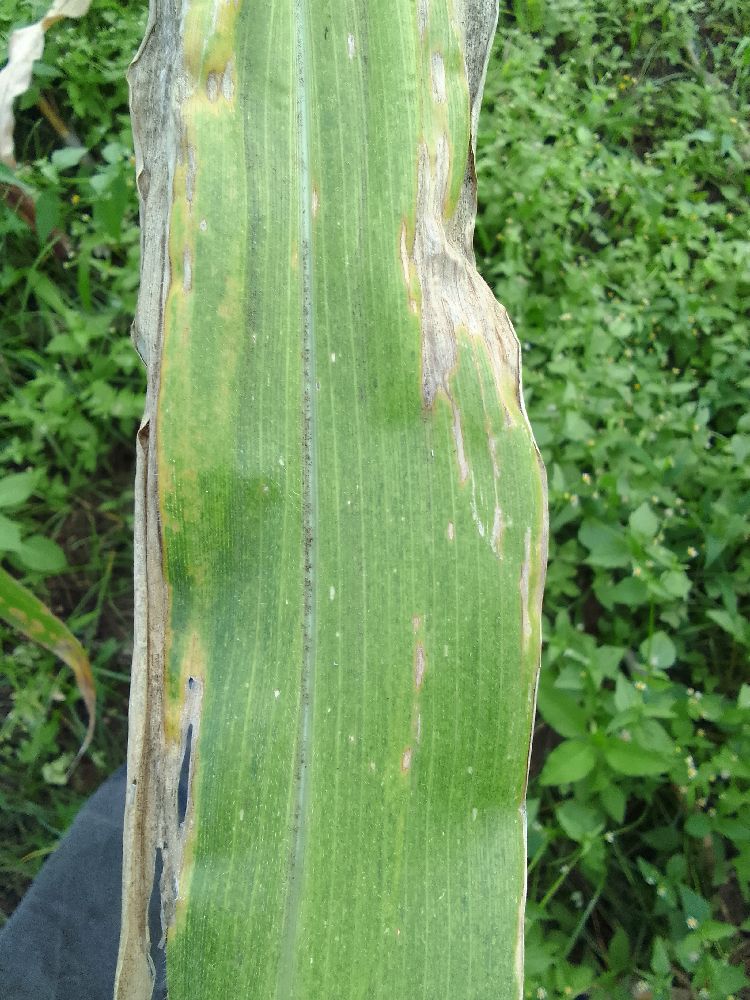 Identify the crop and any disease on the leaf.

maize, maize lethal necrosis
